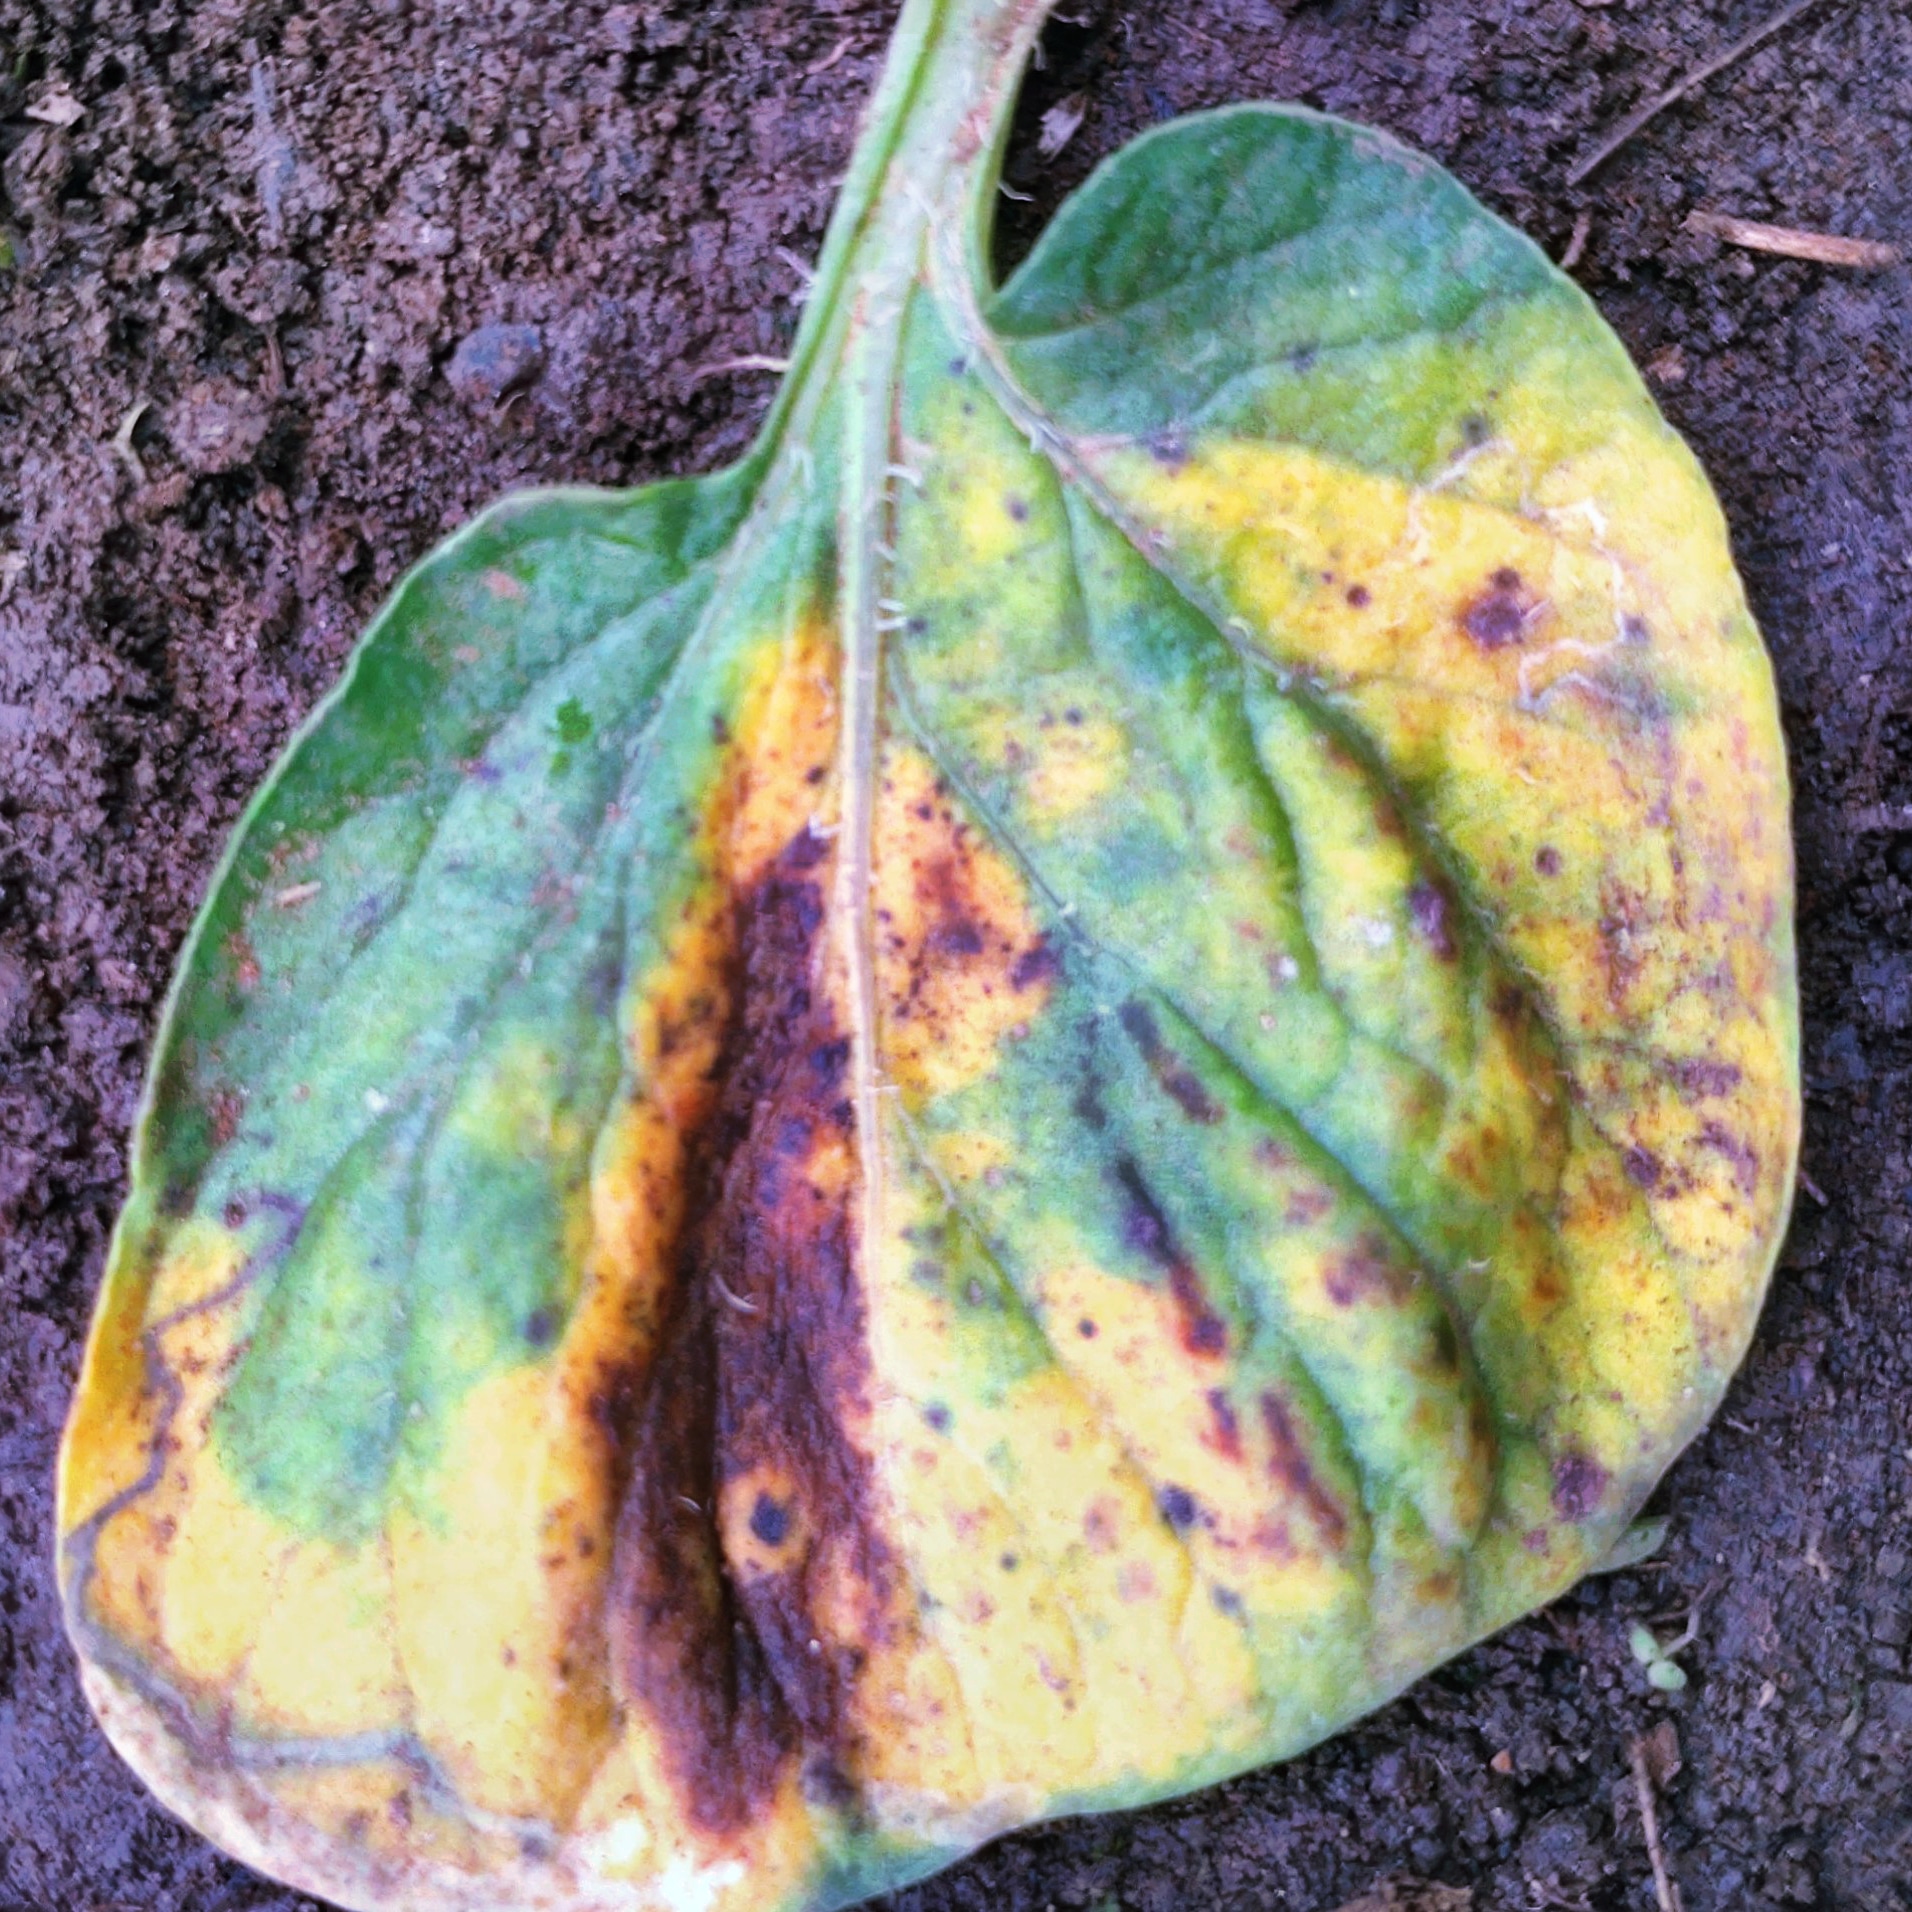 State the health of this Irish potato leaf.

late blight
